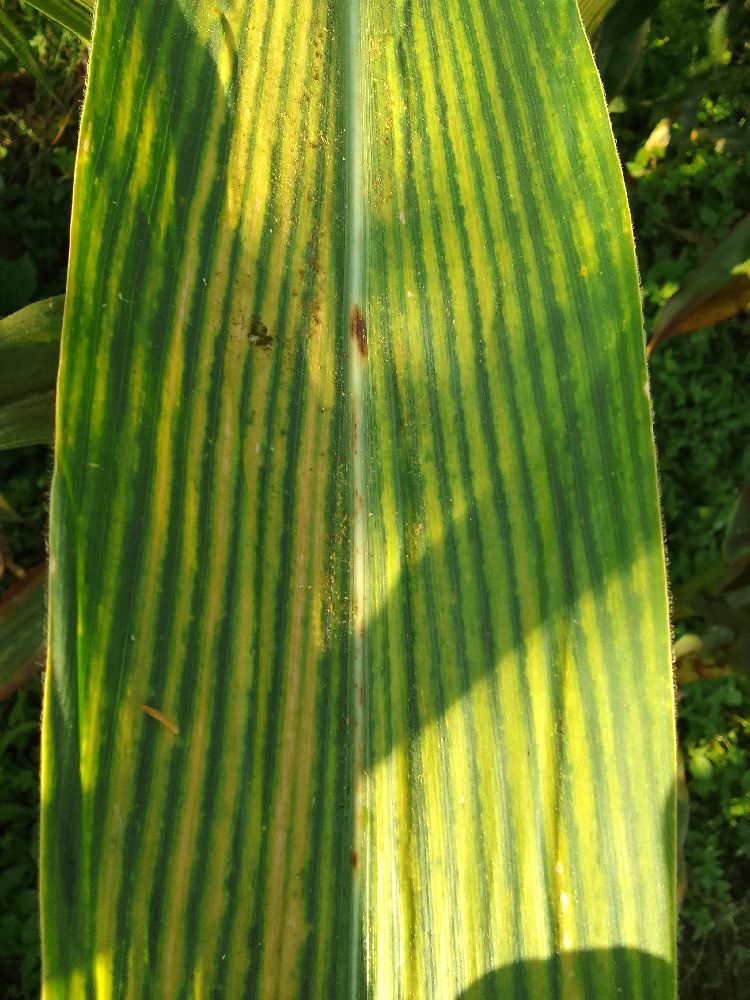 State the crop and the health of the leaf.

maize, maize lethal necrosis
